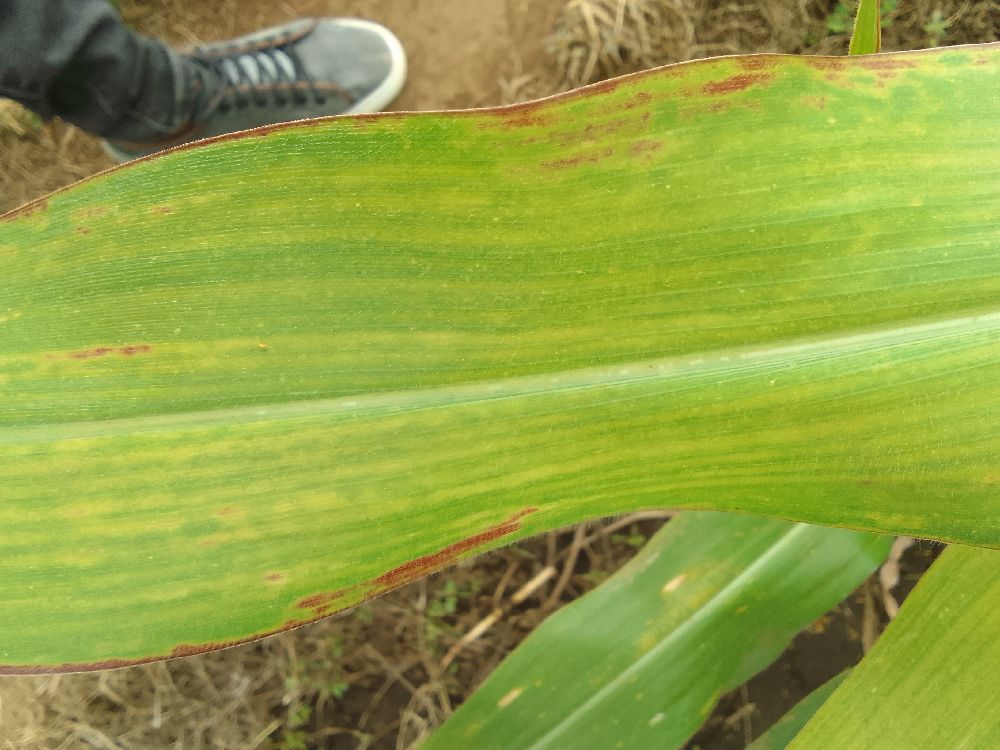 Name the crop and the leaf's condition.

maize, maize lethal necrosis
